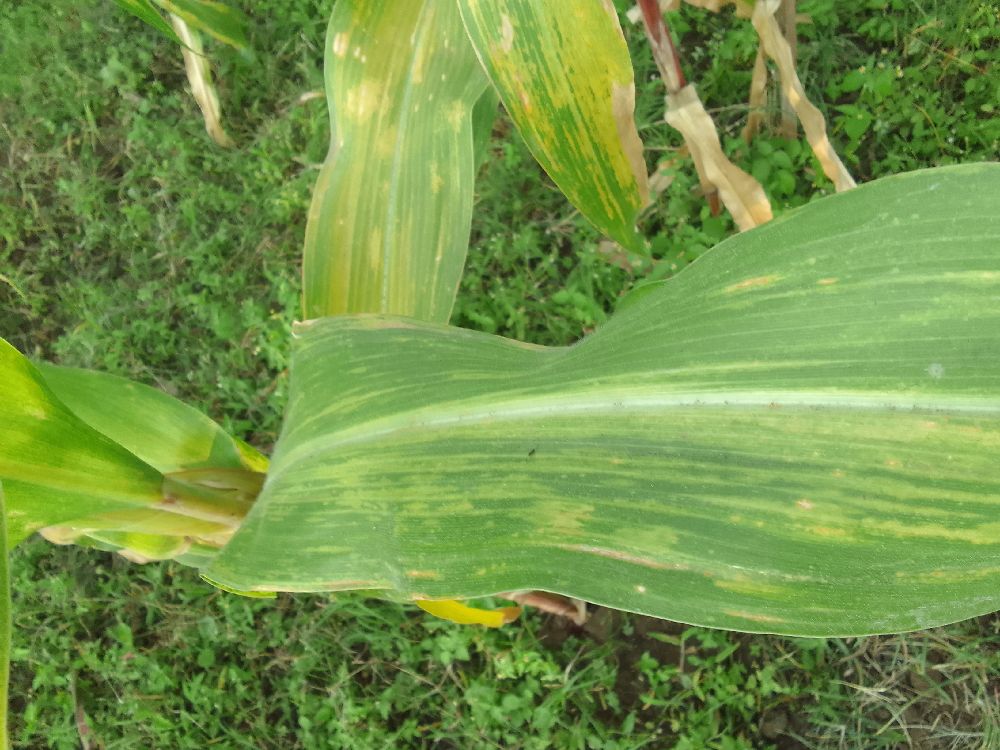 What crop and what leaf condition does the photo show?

maize, maize lethal necrosis
